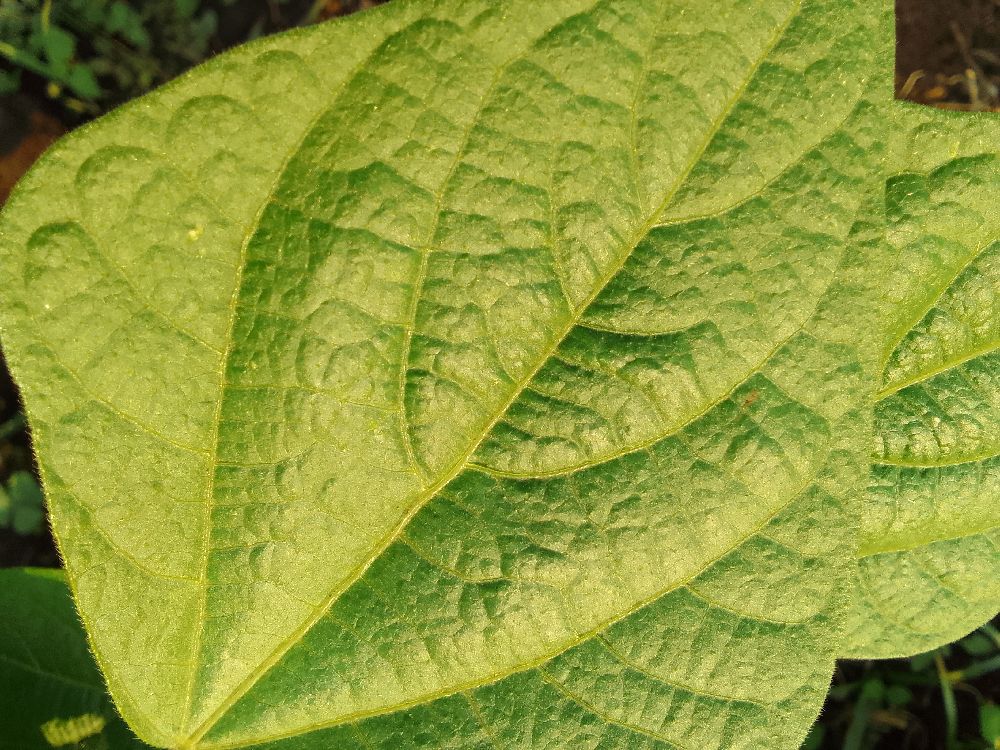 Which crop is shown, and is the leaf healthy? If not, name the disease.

common bean, healthy
